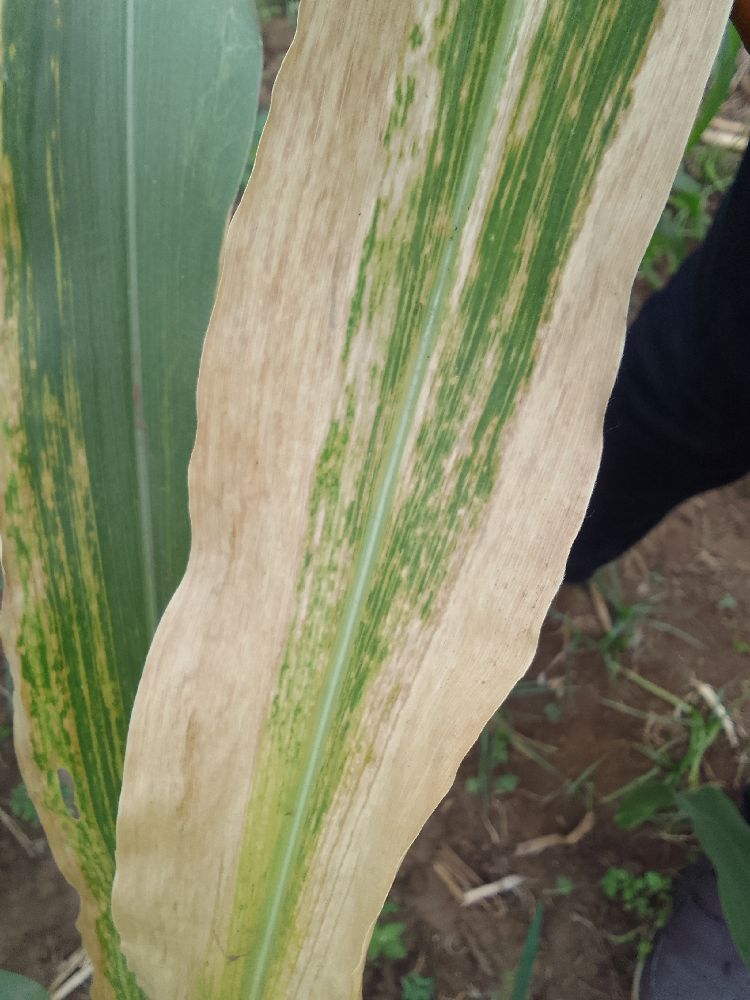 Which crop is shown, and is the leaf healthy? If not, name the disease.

maize, maize lethal necrosis
